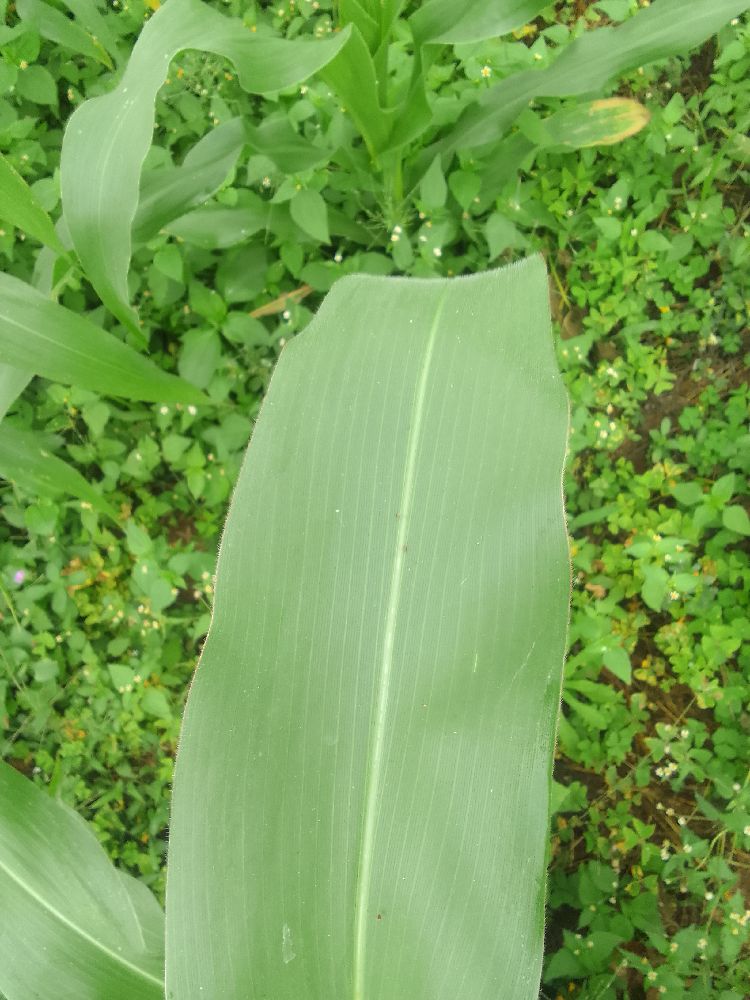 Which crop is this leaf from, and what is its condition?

maize, healthy
